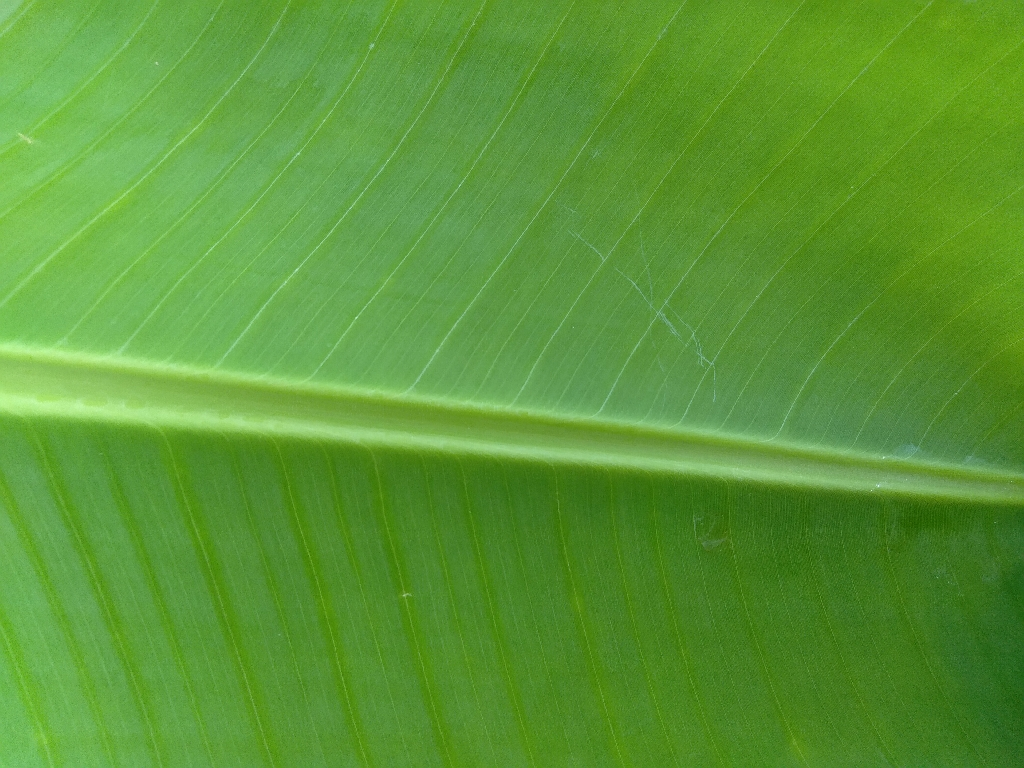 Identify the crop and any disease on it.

banana, healthy
